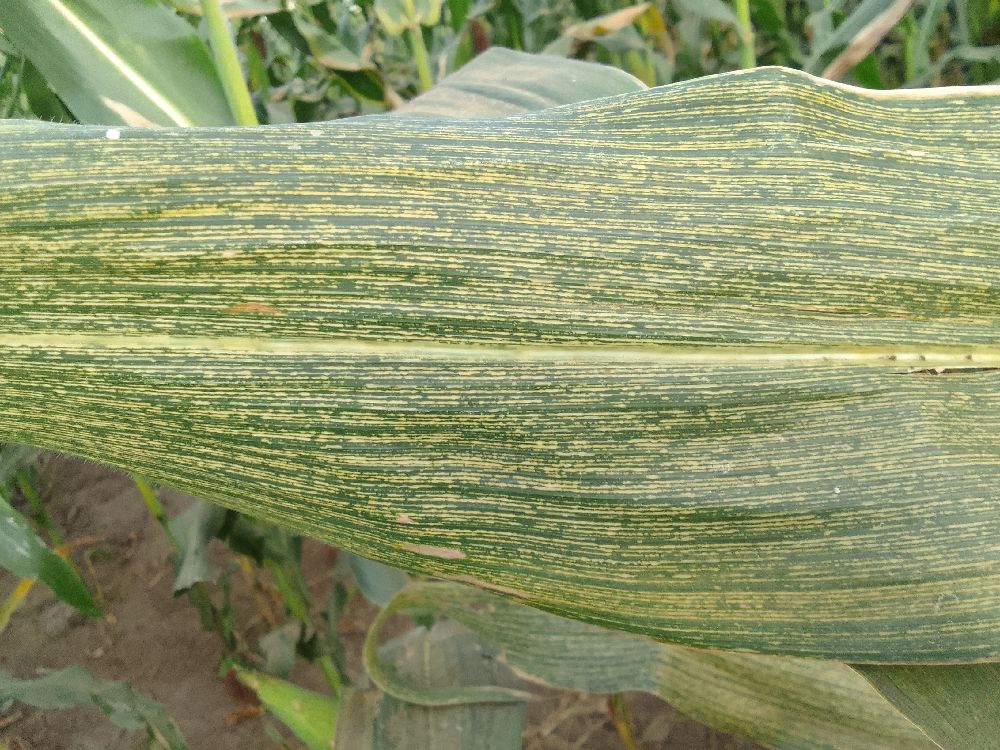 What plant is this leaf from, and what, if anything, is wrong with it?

maize, maize streak virus
